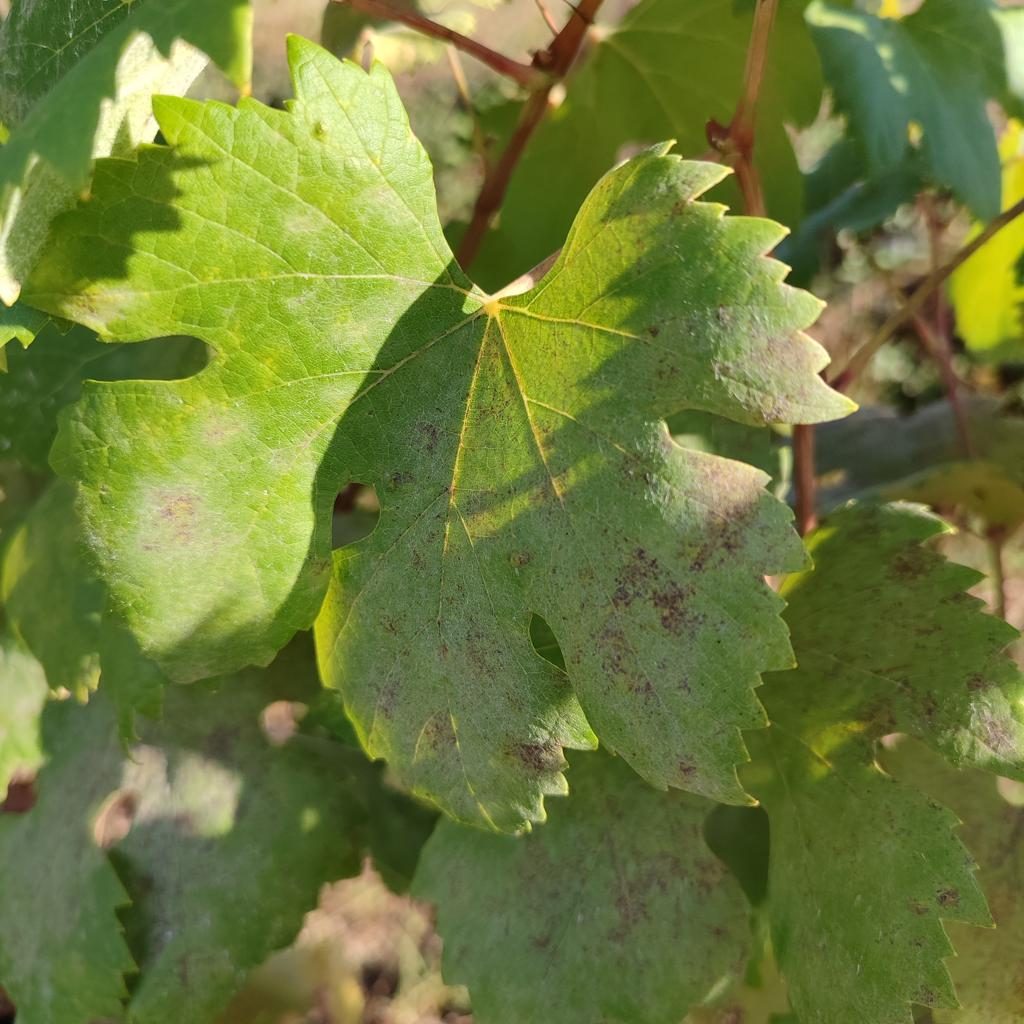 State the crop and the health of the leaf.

grapevine, powdery mildew
